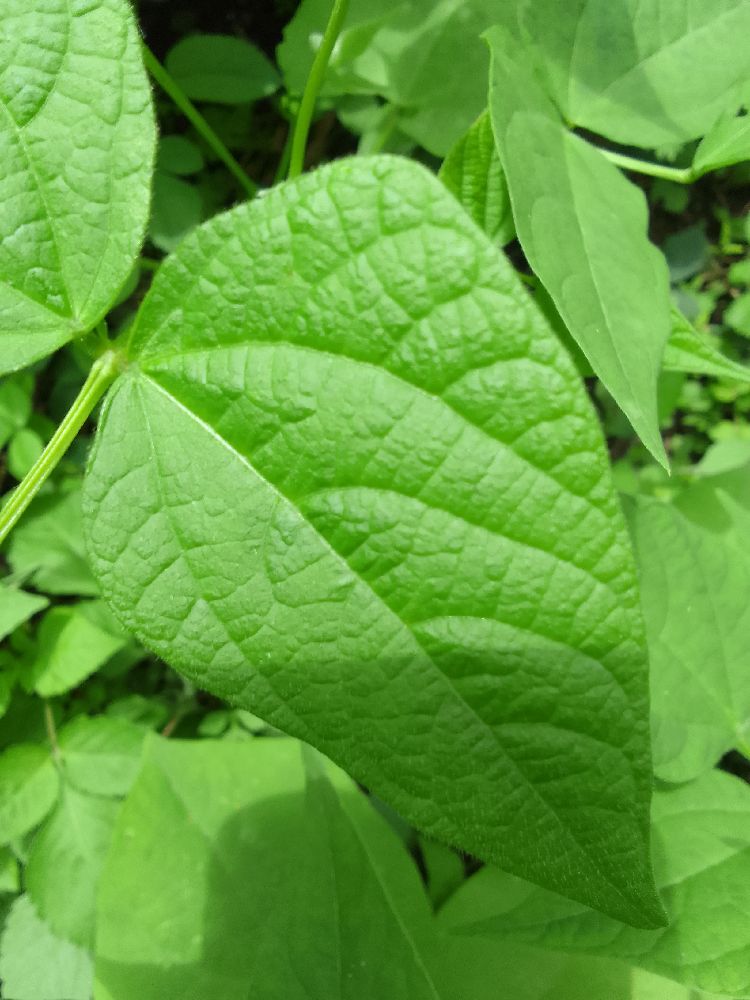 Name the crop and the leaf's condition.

common bean, healthy
